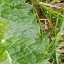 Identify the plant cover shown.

structured weed
